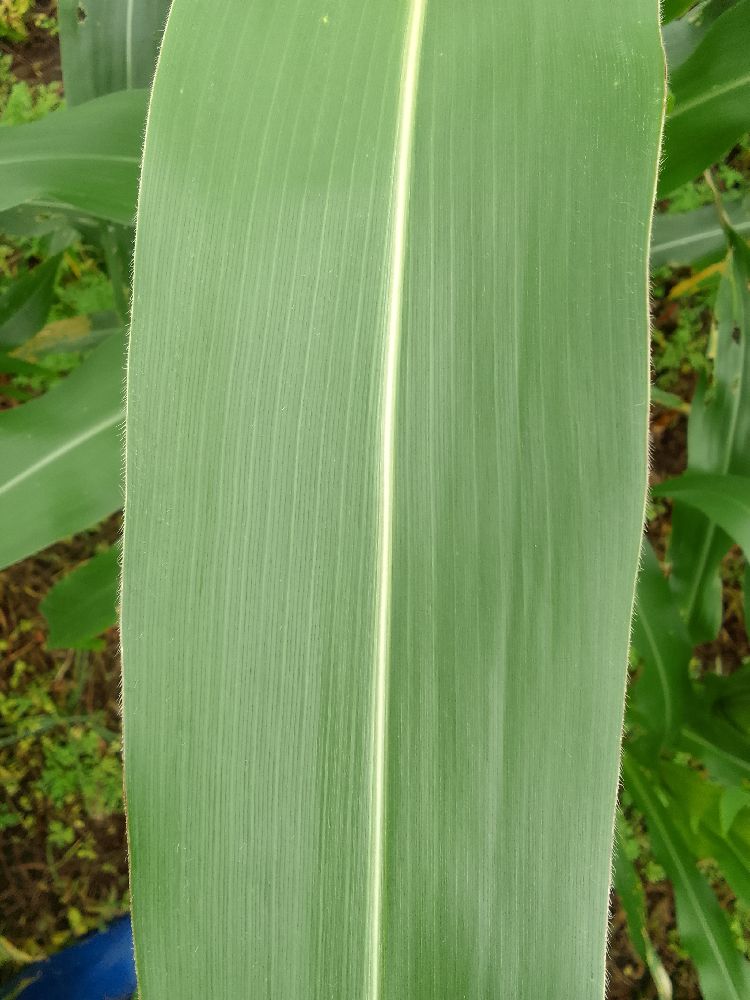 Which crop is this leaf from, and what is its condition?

maize, healthy
